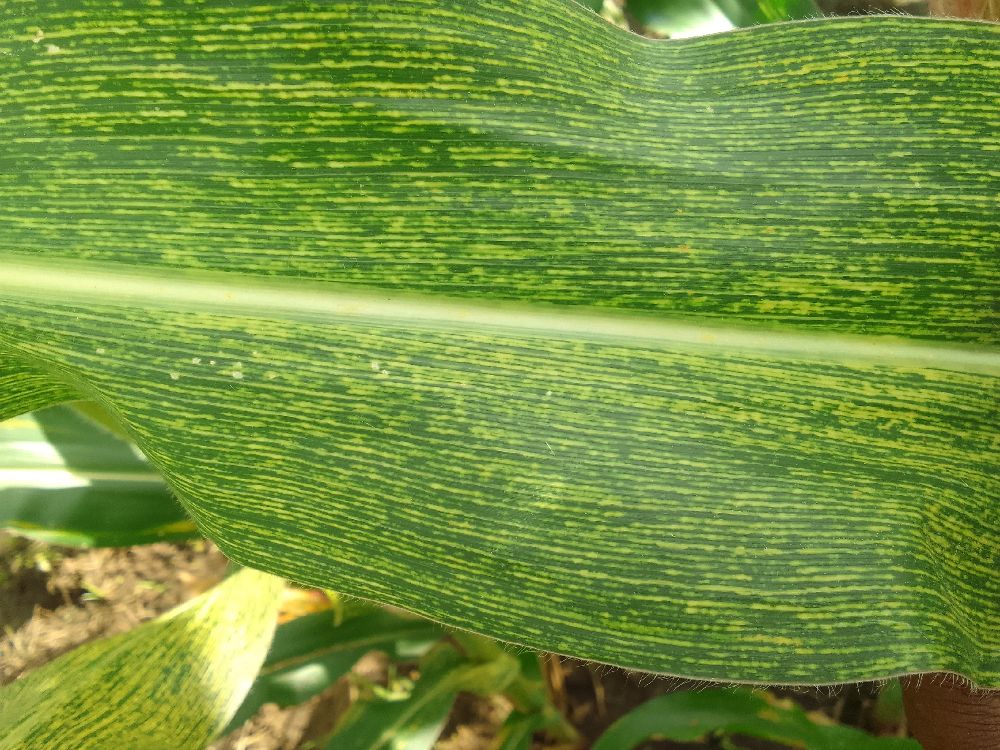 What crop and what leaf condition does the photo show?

maize, maize streak virus
